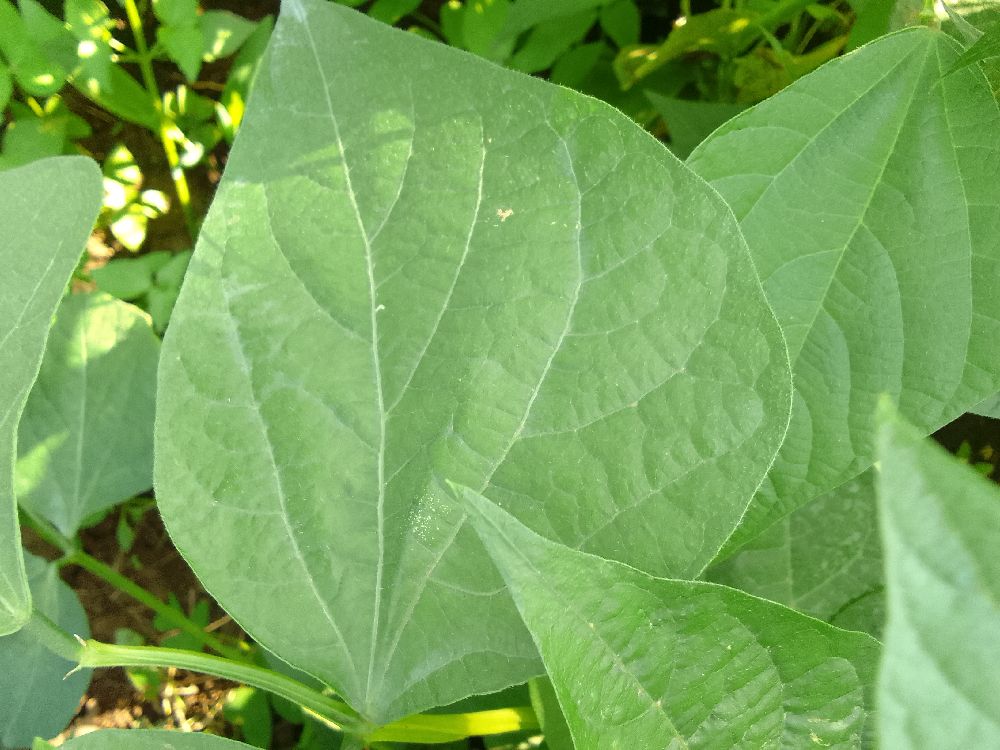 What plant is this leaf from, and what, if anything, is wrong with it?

common bean, healthy
